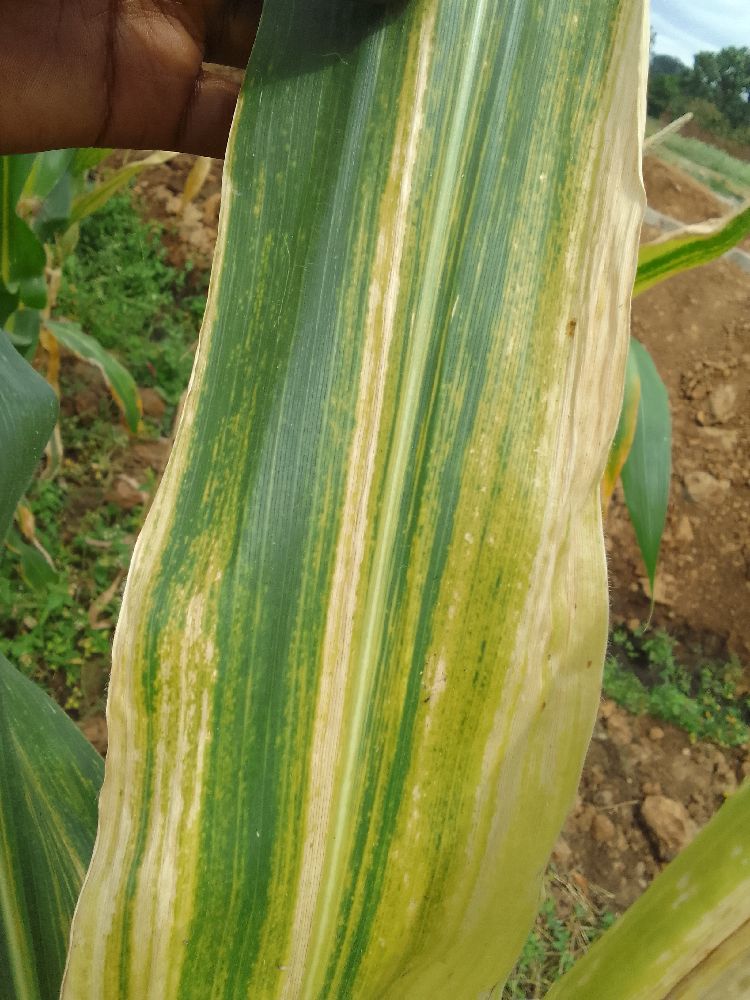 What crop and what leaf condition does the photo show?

maize, maize lethal necrosis
